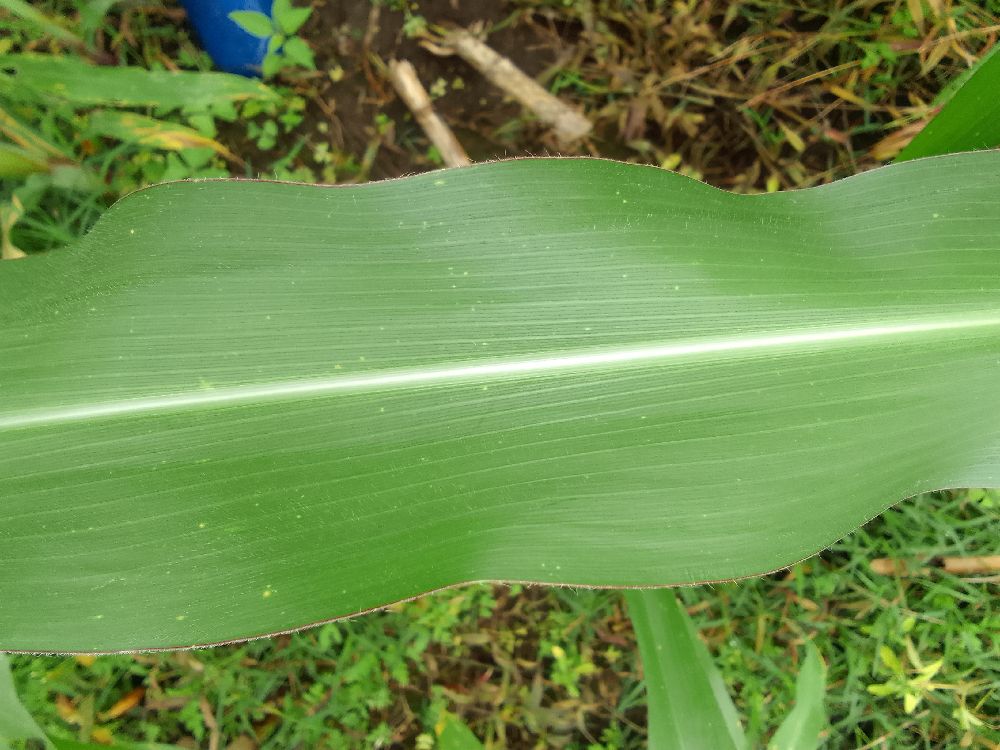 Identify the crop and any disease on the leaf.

maize, healthy
